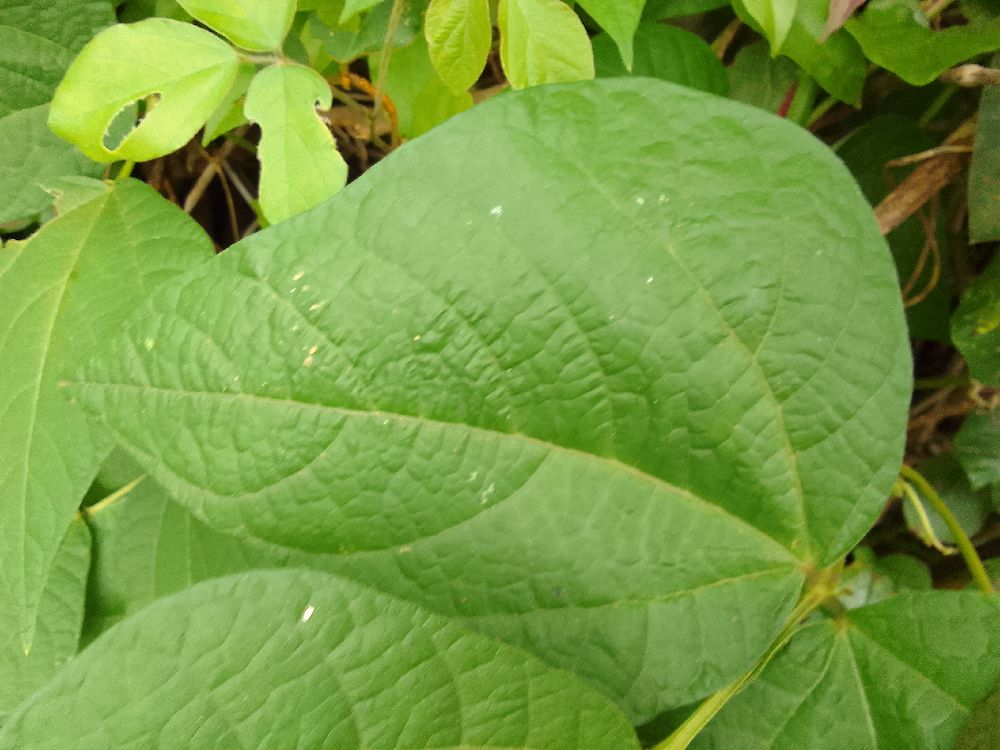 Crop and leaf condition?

common bean, healthy
